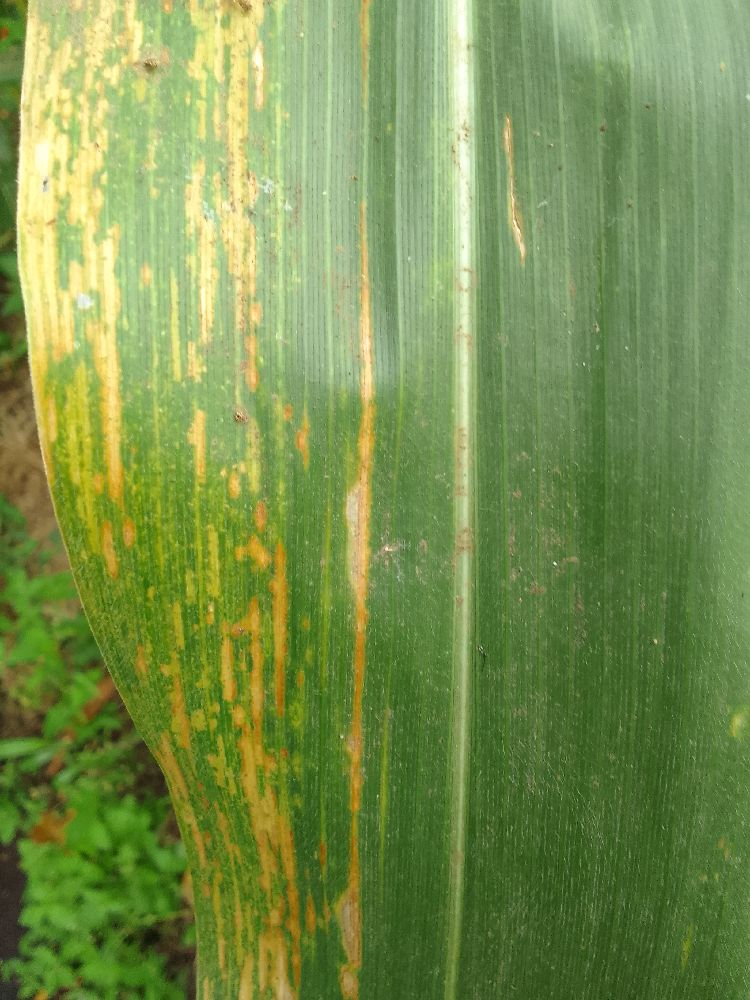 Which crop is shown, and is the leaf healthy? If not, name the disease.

maize, maize lethal necrosis
